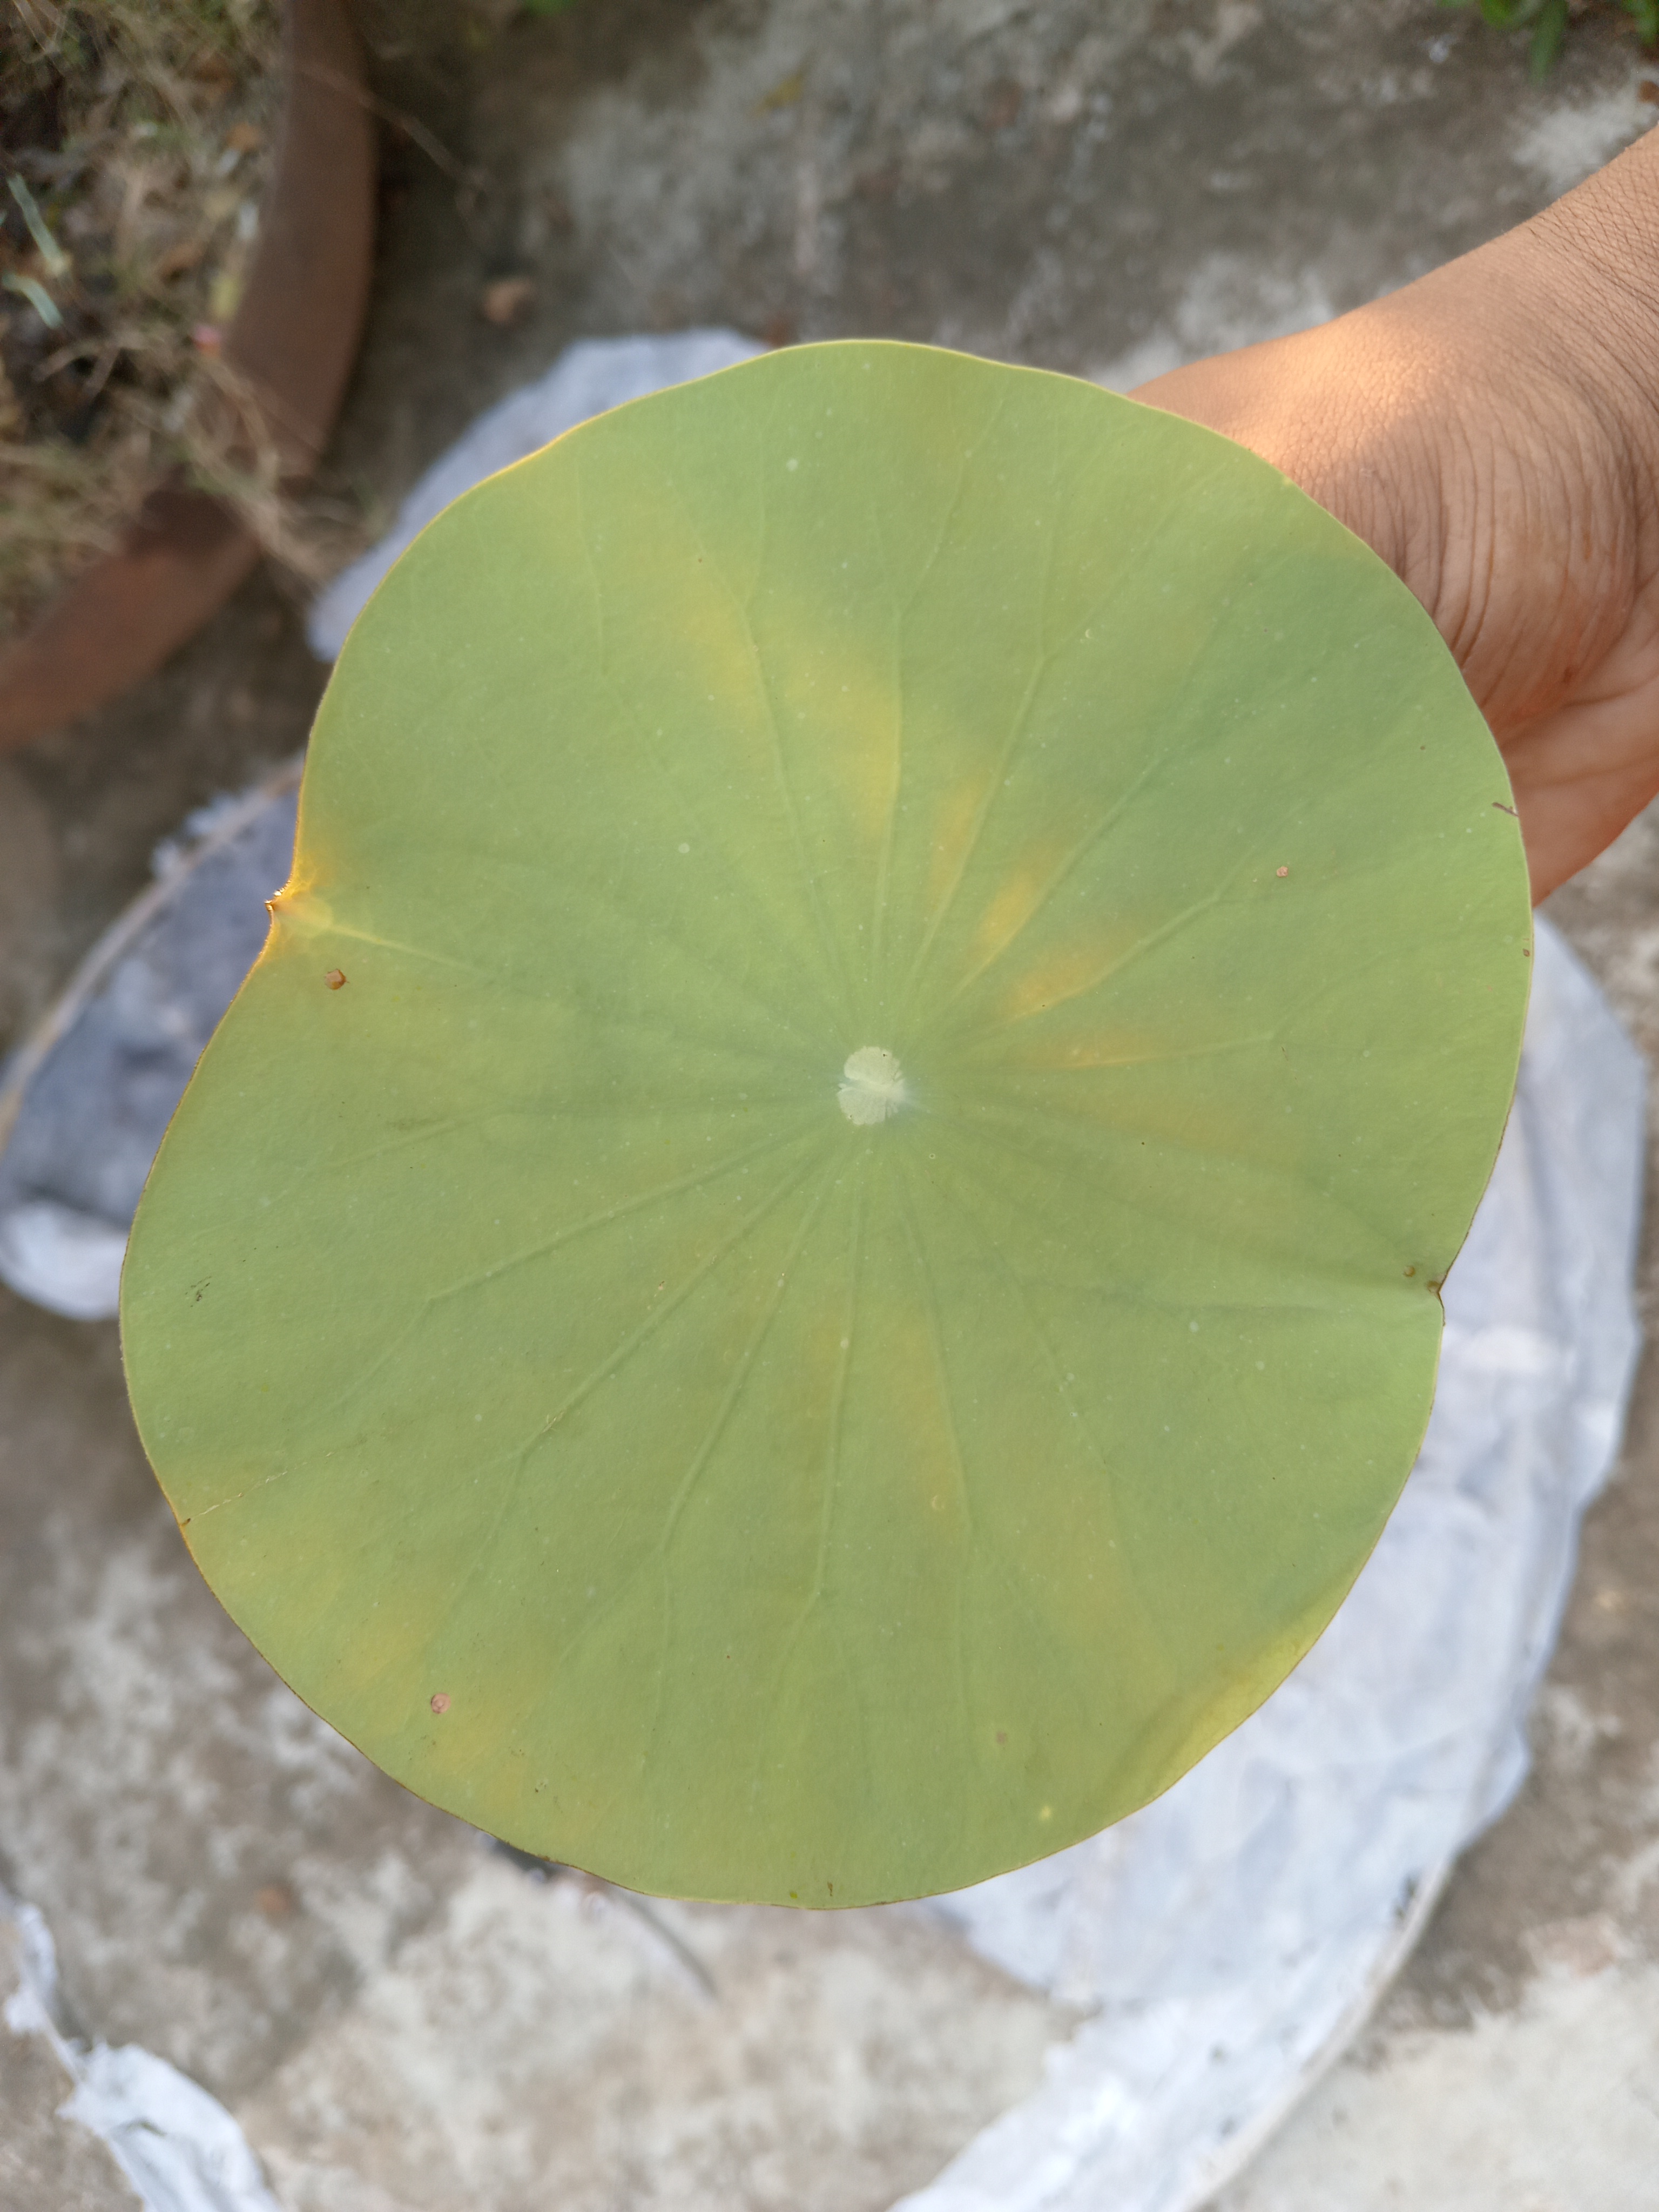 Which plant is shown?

lotus
